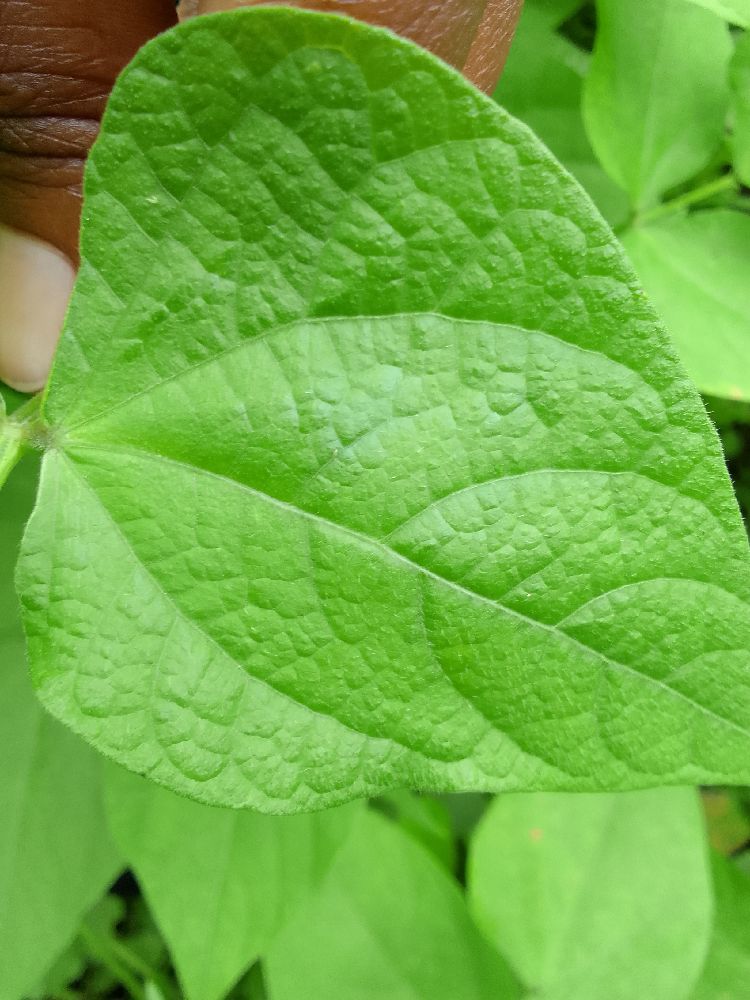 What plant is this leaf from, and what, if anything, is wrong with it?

common bean, healthy
